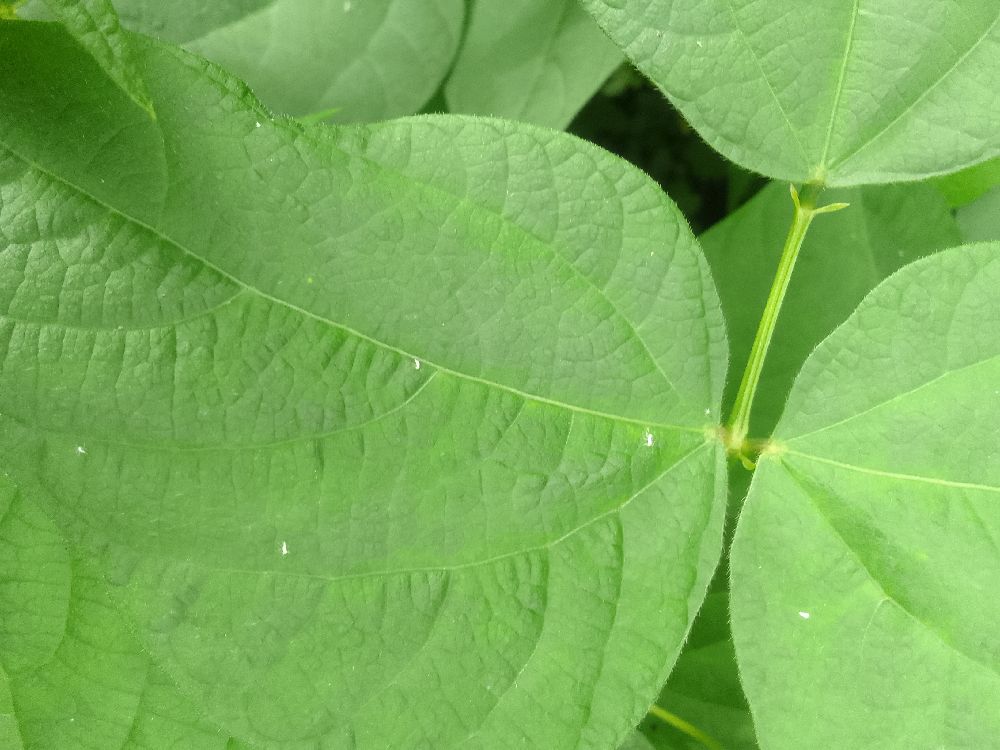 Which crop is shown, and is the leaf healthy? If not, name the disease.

common bean, healthy
